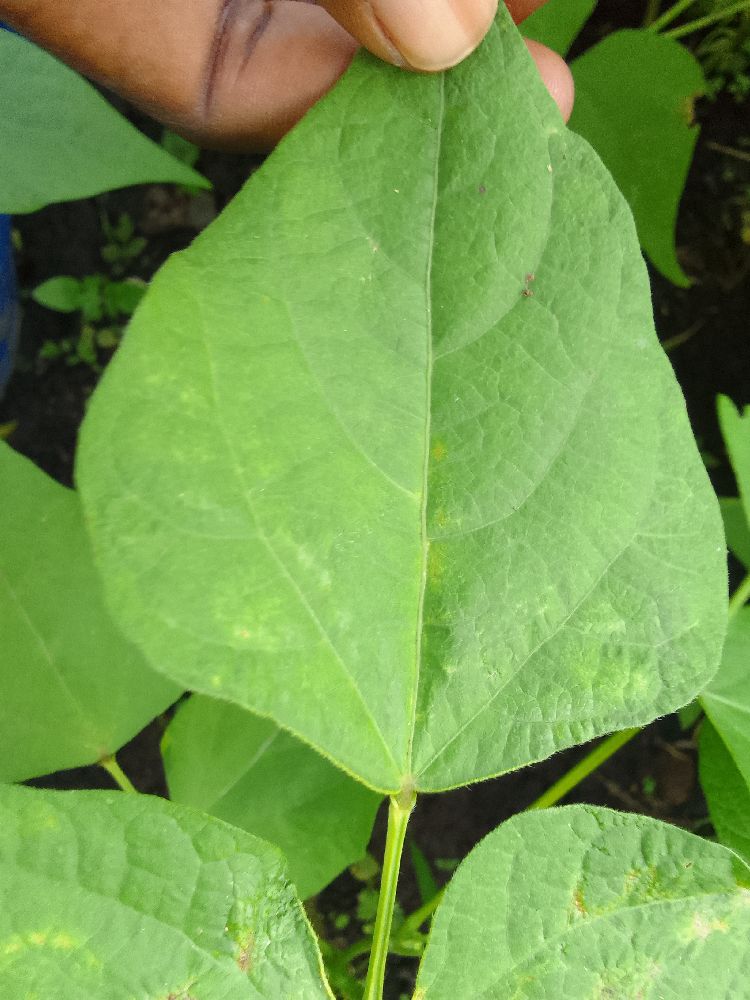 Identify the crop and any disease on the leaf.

common bean, healthy
